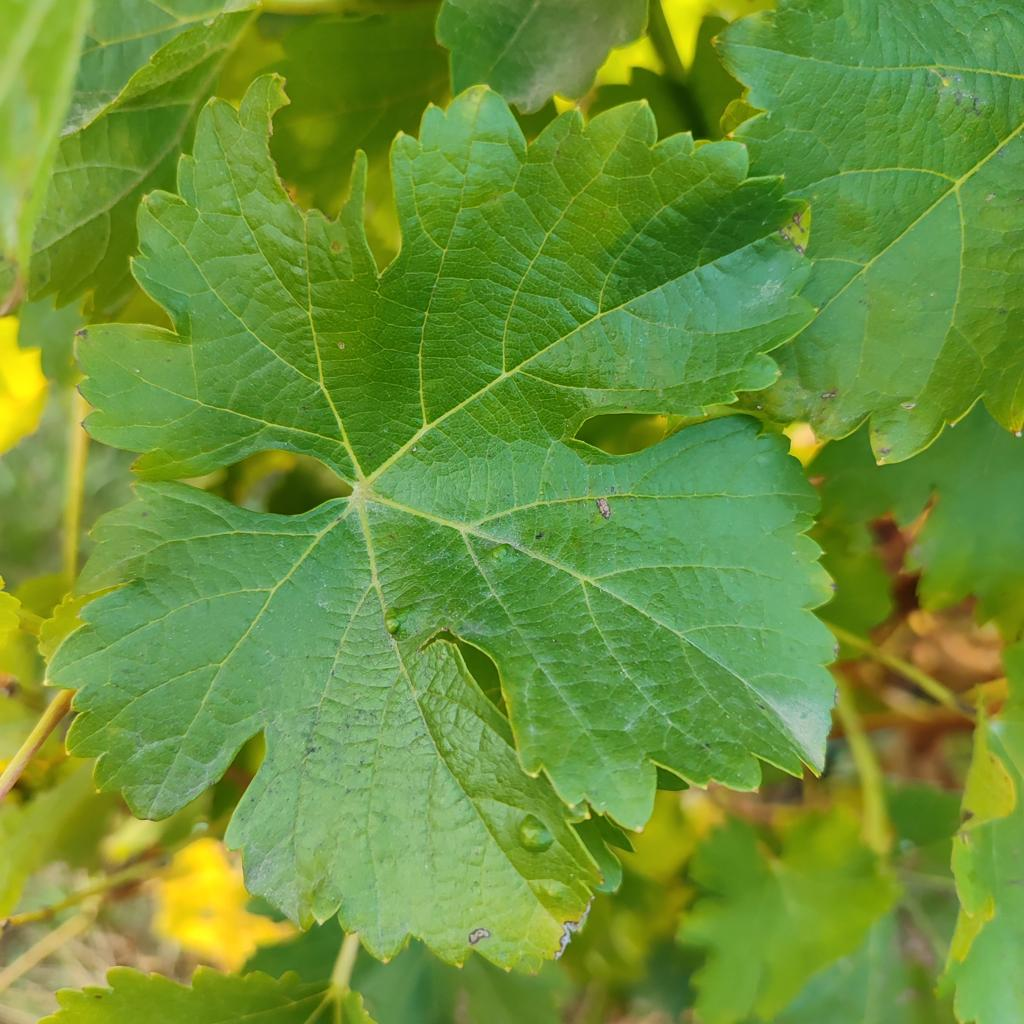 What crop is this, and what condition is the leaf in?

grapevine, powdery mildew
